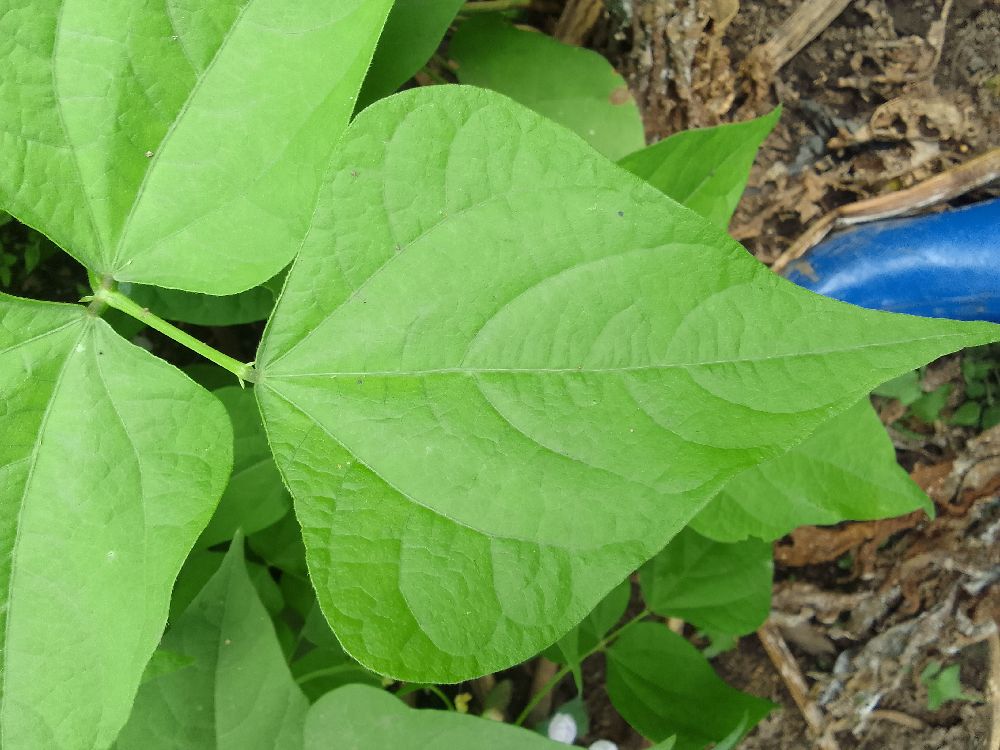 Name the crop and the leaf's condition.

common bean, healthy
